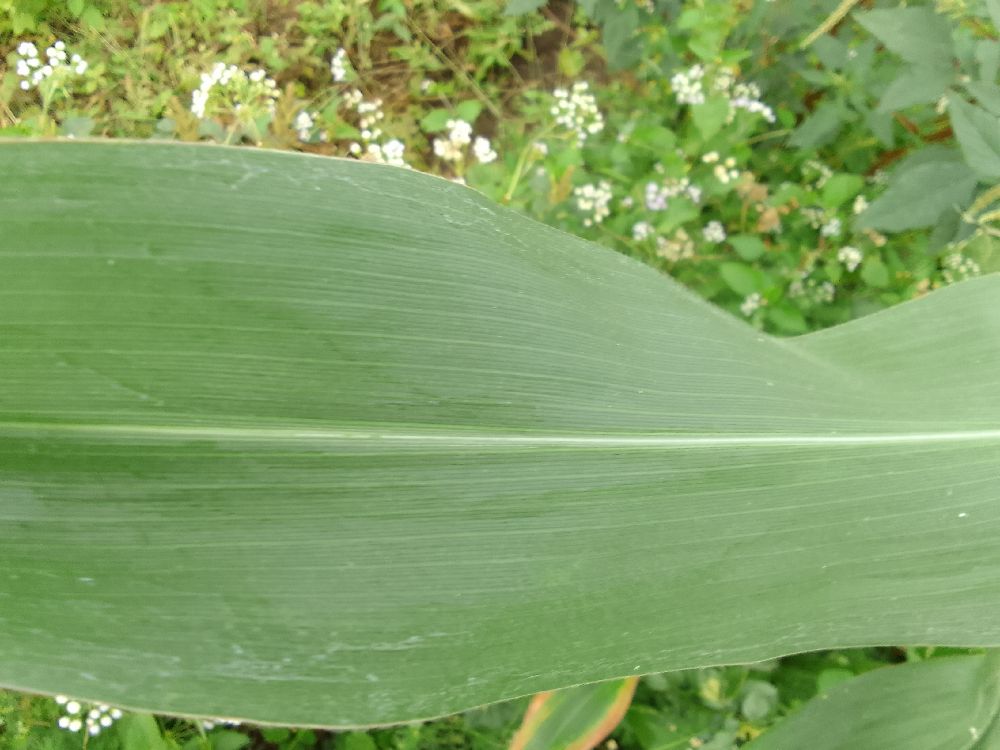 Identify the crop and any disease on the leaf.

maize, healthy
